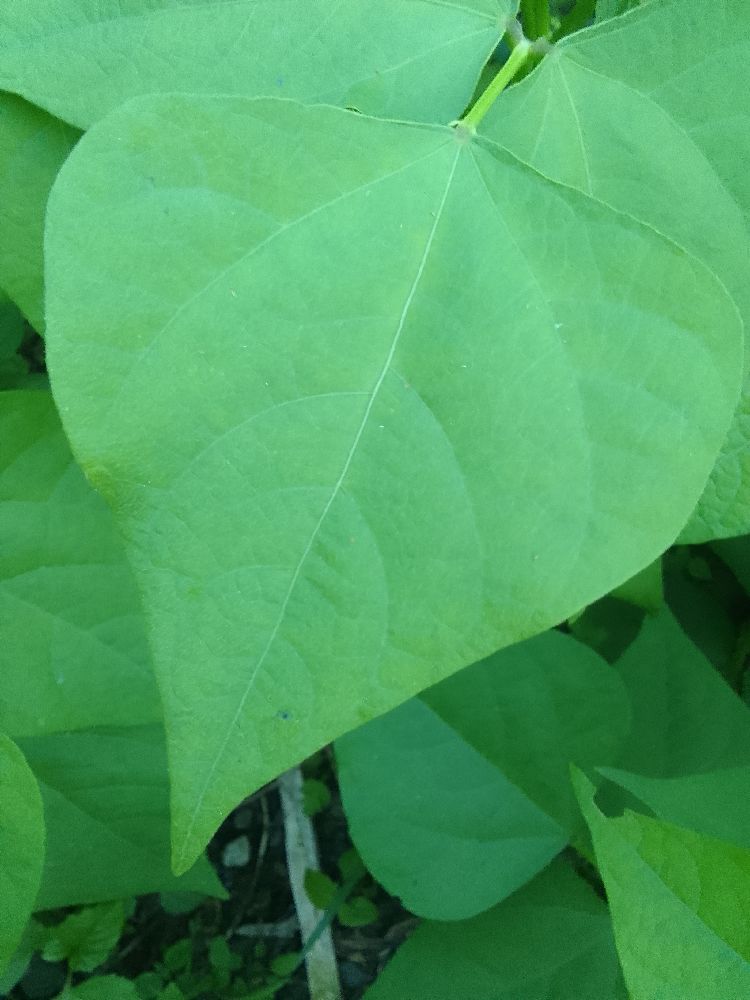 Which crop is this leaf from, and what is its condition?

common bean, healthy
